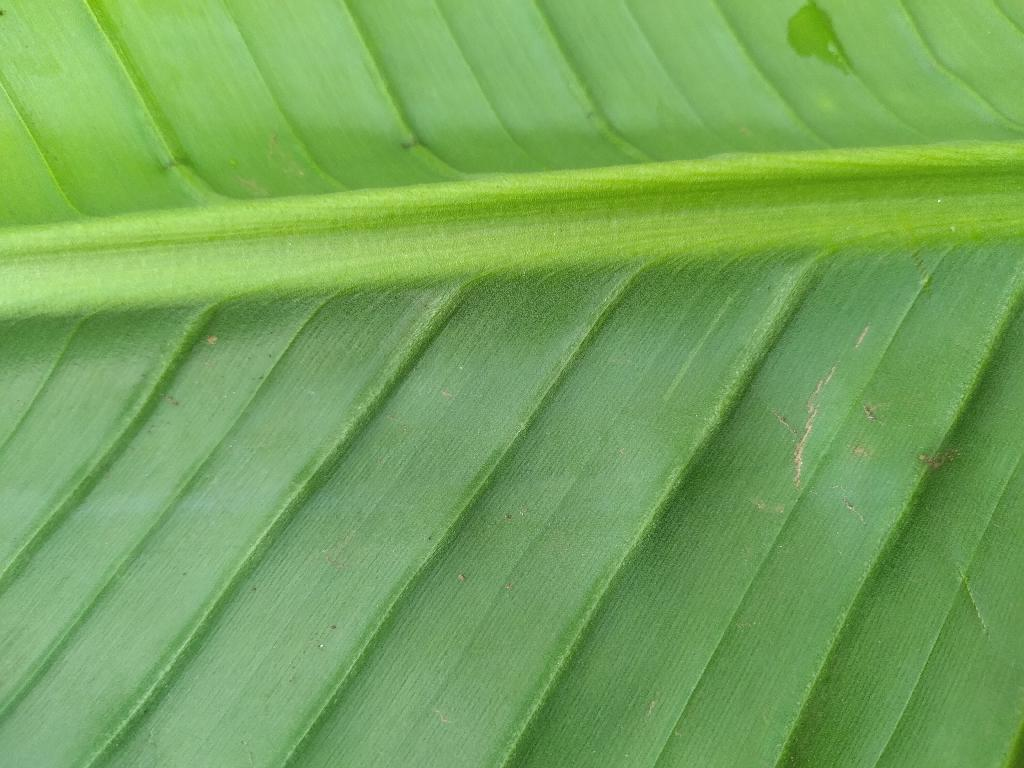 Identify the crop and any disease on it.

banana, healthy
